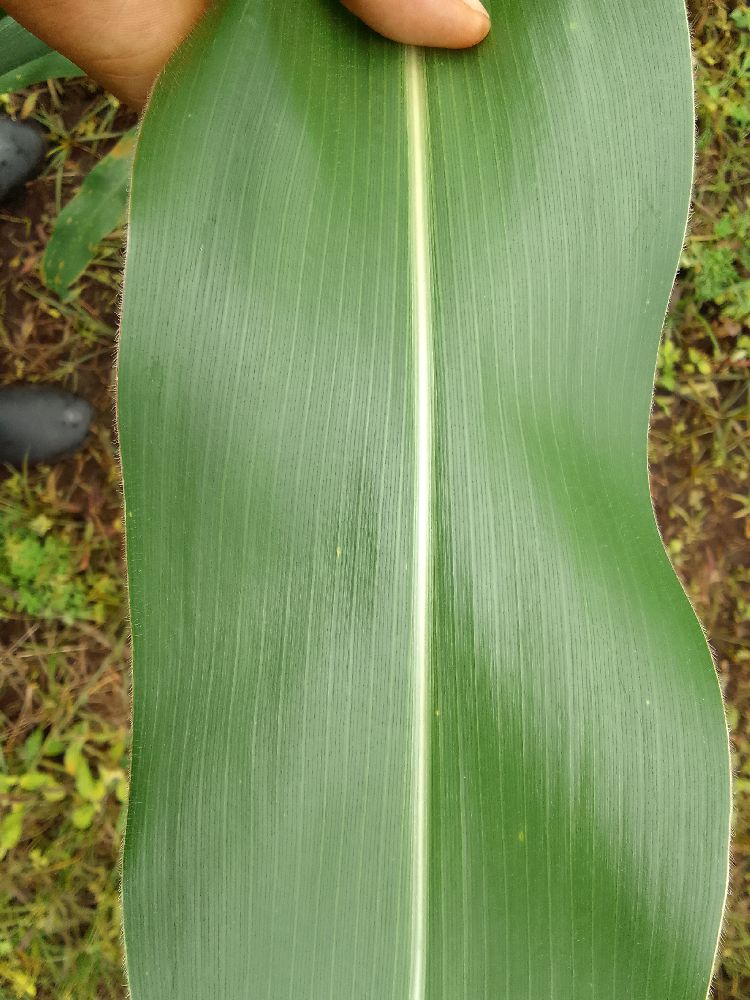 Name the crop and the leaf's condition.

maize, healthy
